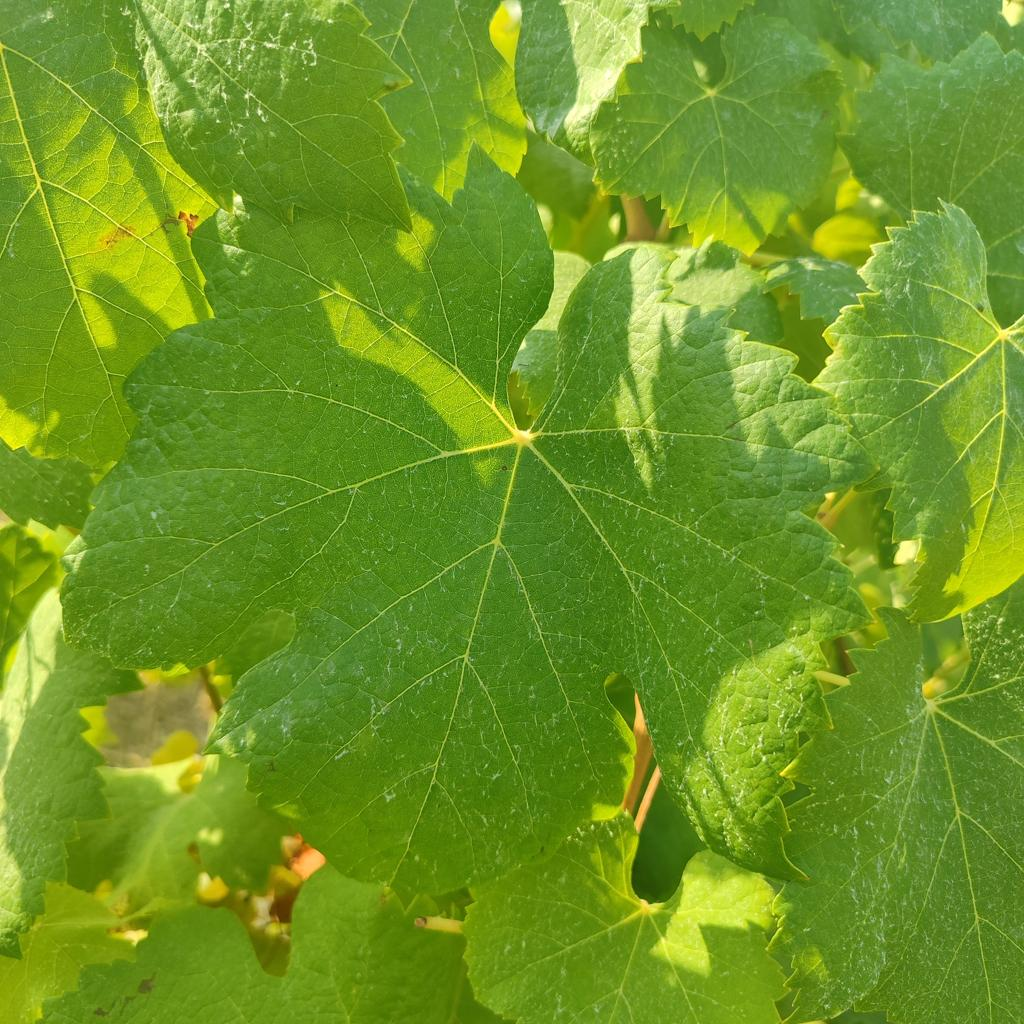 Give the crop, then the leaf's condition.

grapevine, healthy
